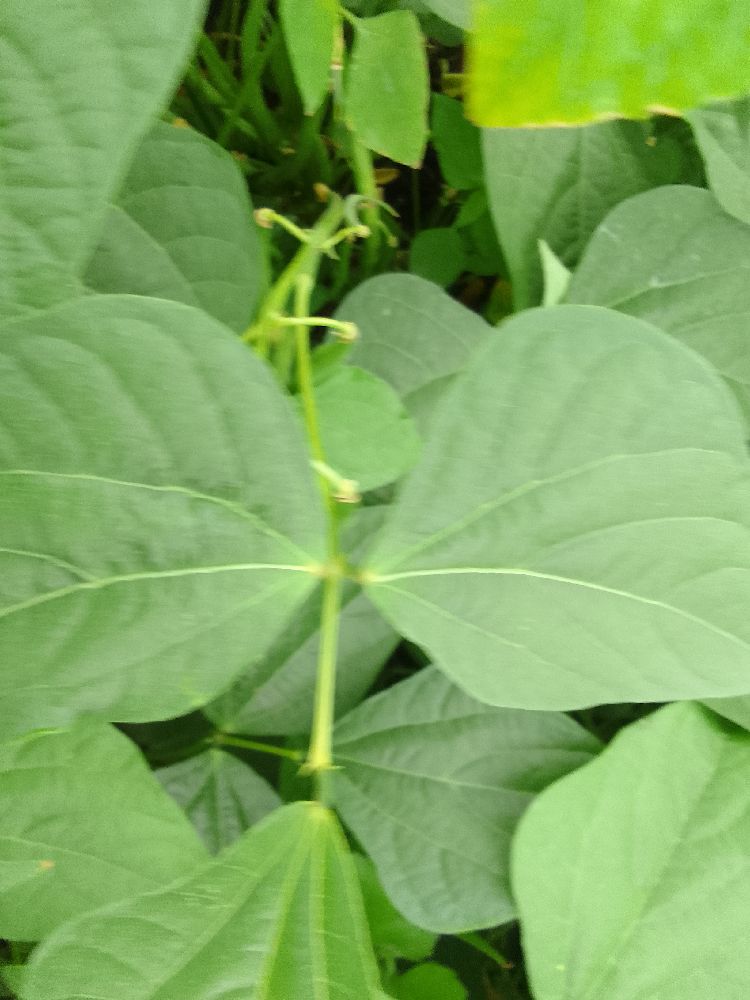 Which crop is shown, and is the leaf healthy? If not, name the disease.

common bean, healthy
